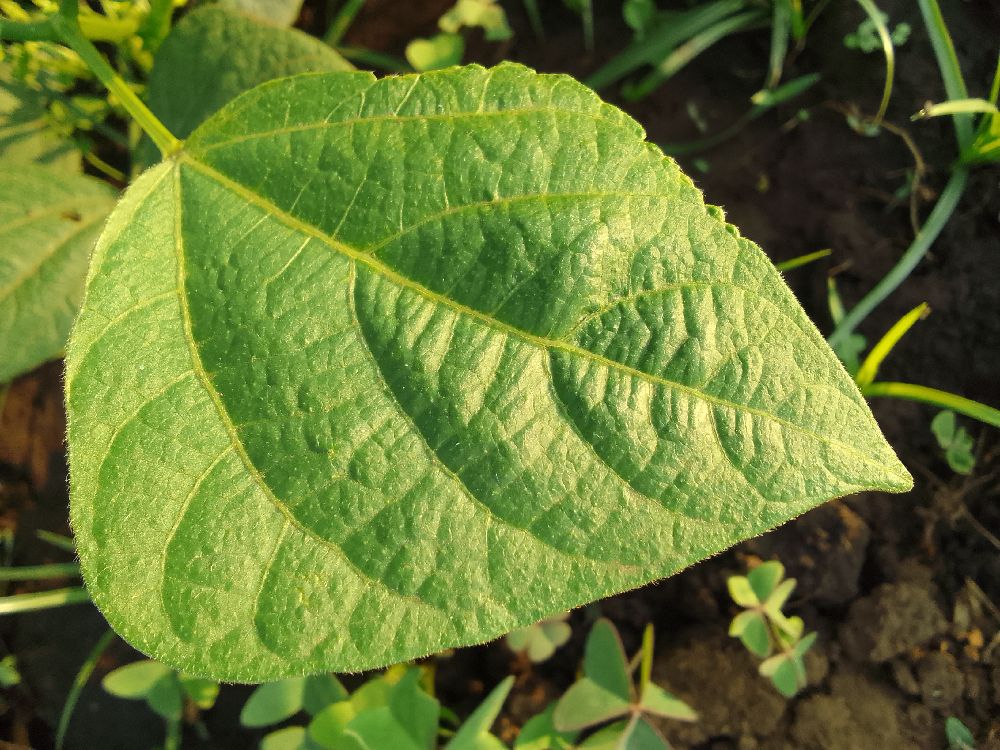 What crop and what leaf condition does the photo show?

common bean, healthy
